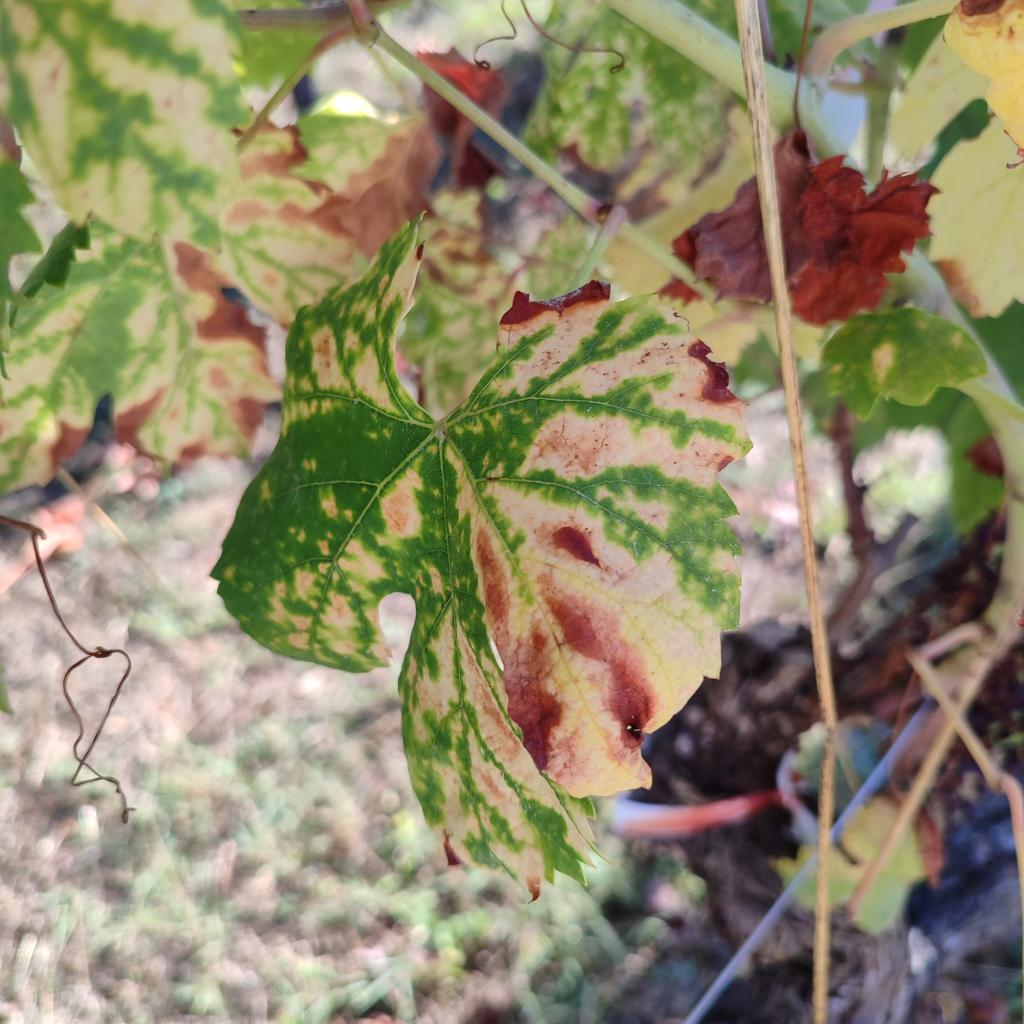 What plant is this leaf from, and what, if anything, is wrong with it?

grapevine, esca complex
